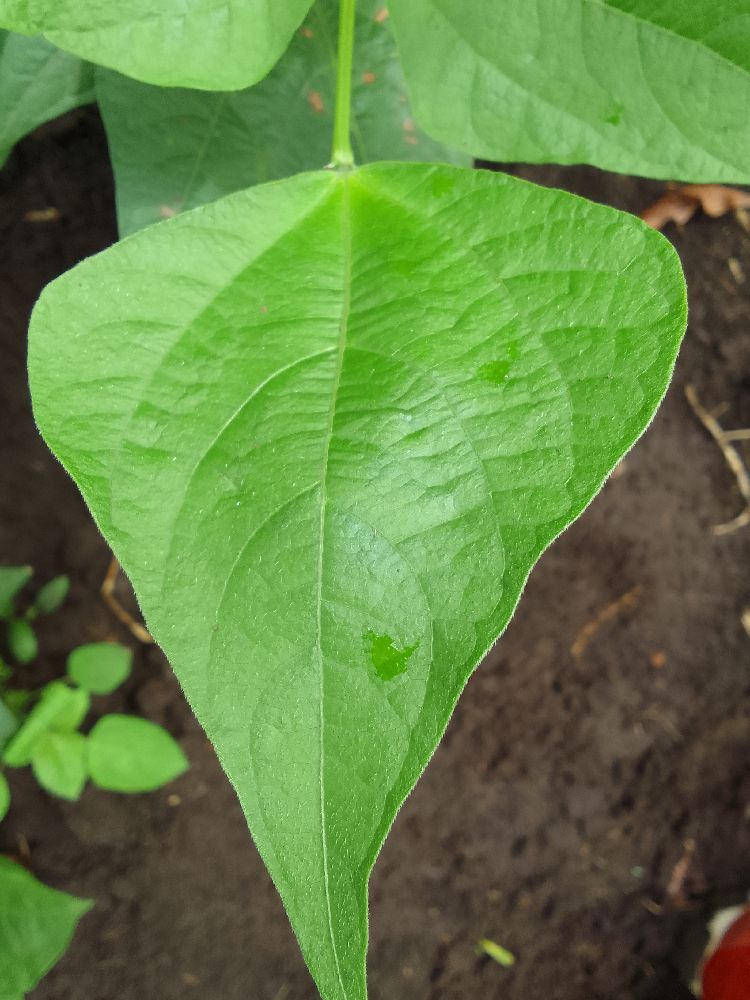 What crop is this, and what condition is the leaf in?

common bean, healthy
